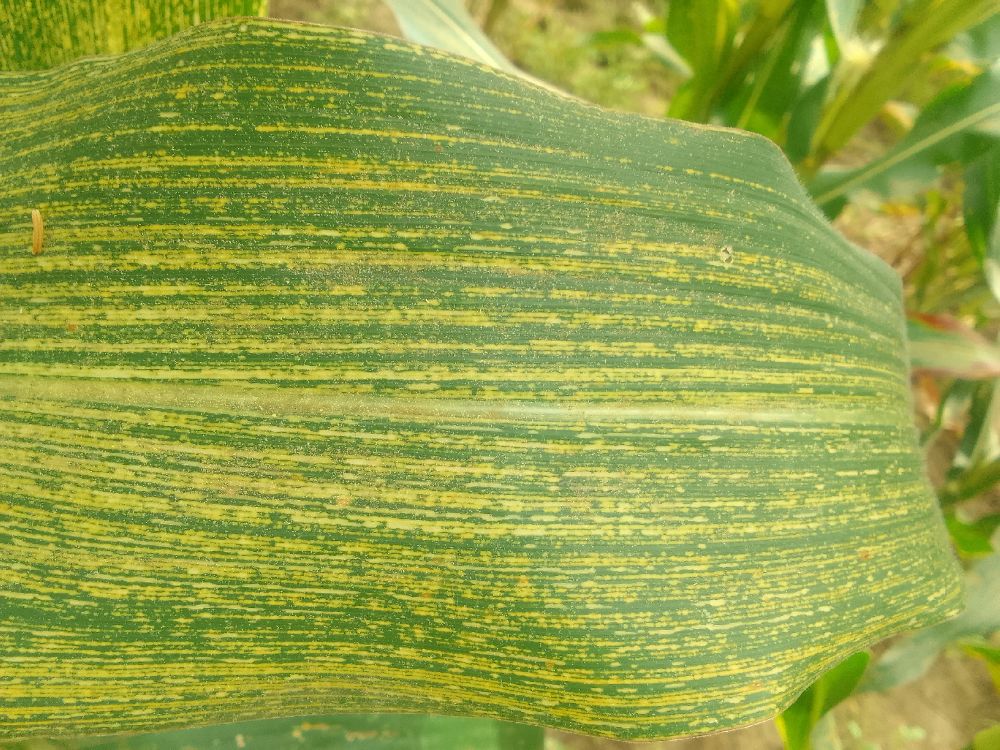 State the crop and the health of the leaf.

maize, maize streak virus
